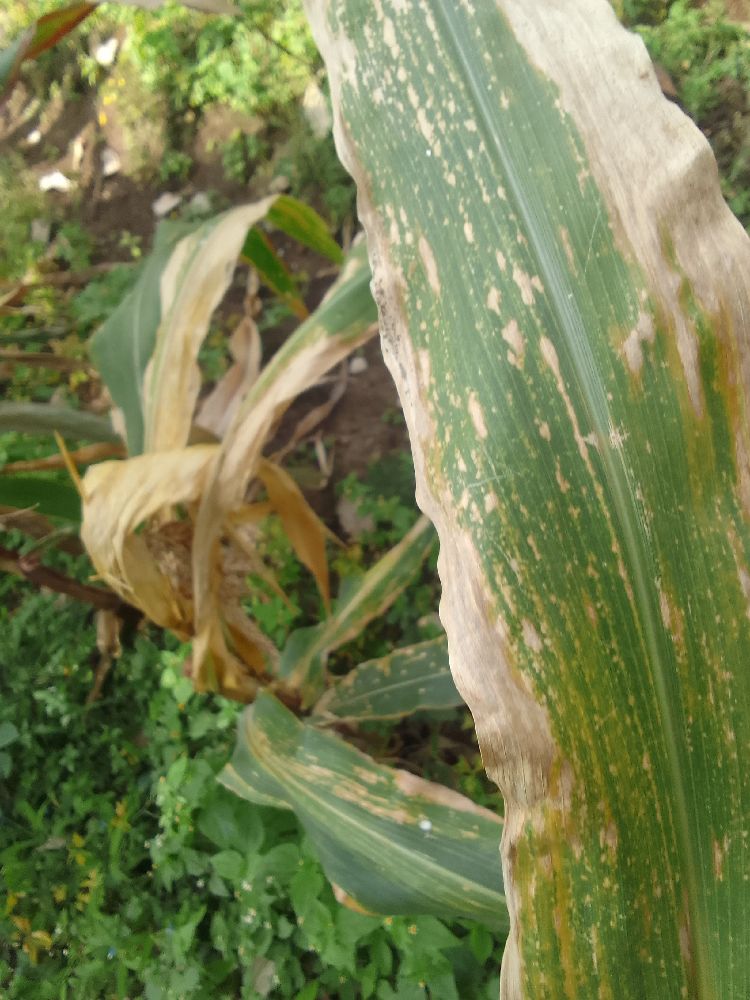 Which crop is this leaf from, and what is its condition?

maize, maize lethal necrosis
